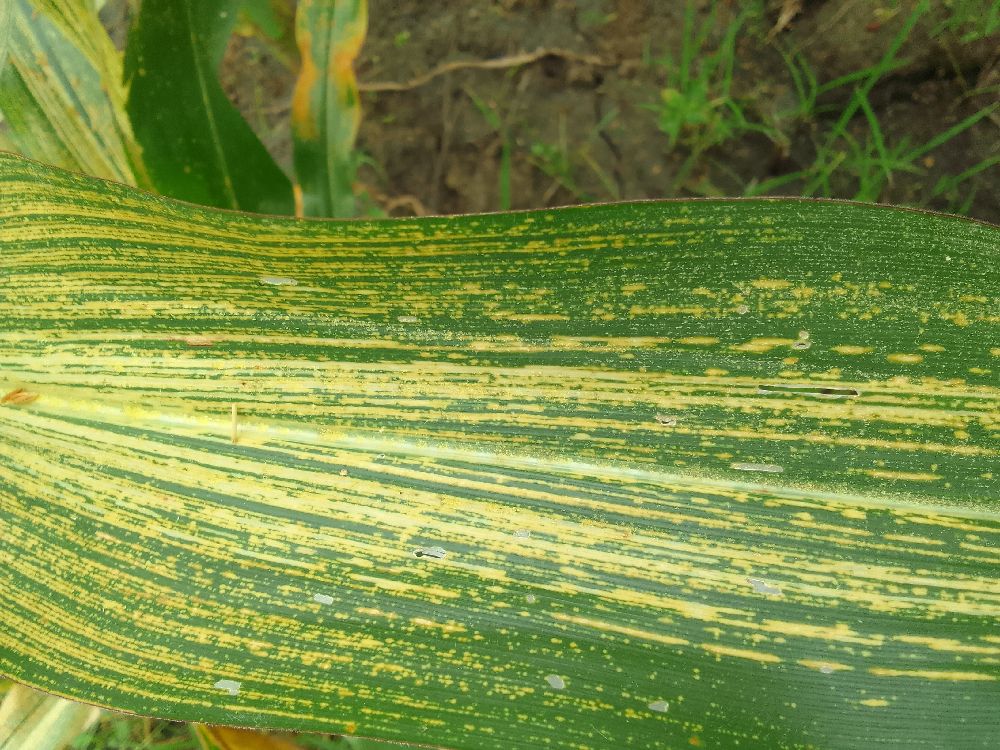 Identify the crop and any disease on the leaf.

maize, maize streak virus
